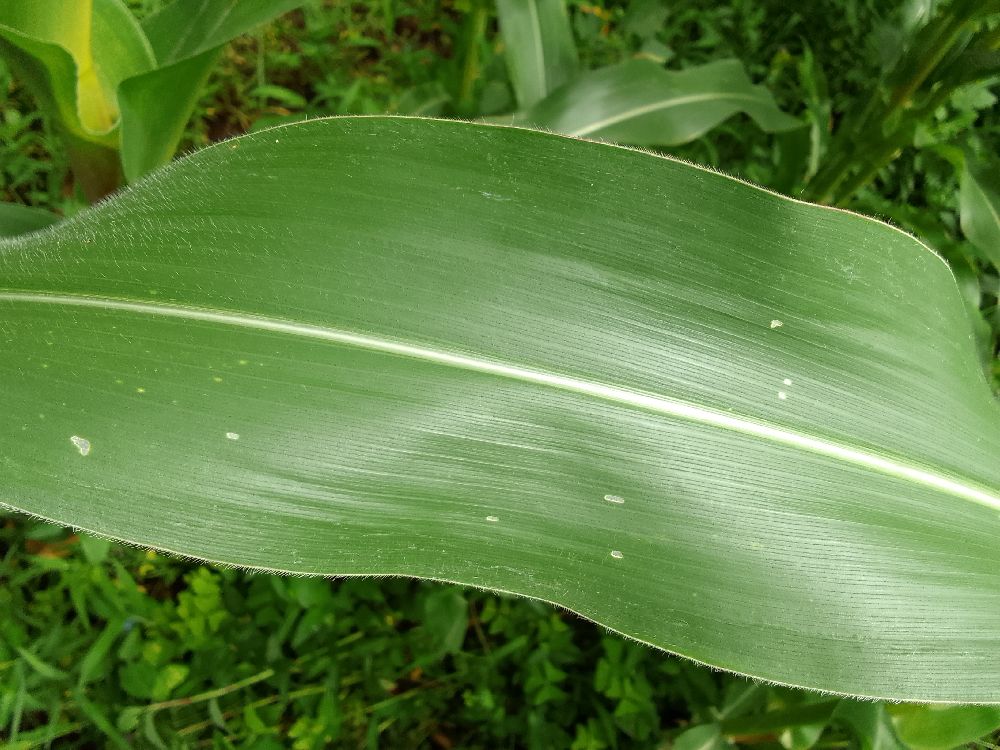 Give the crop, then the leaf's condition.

maize, healthy
